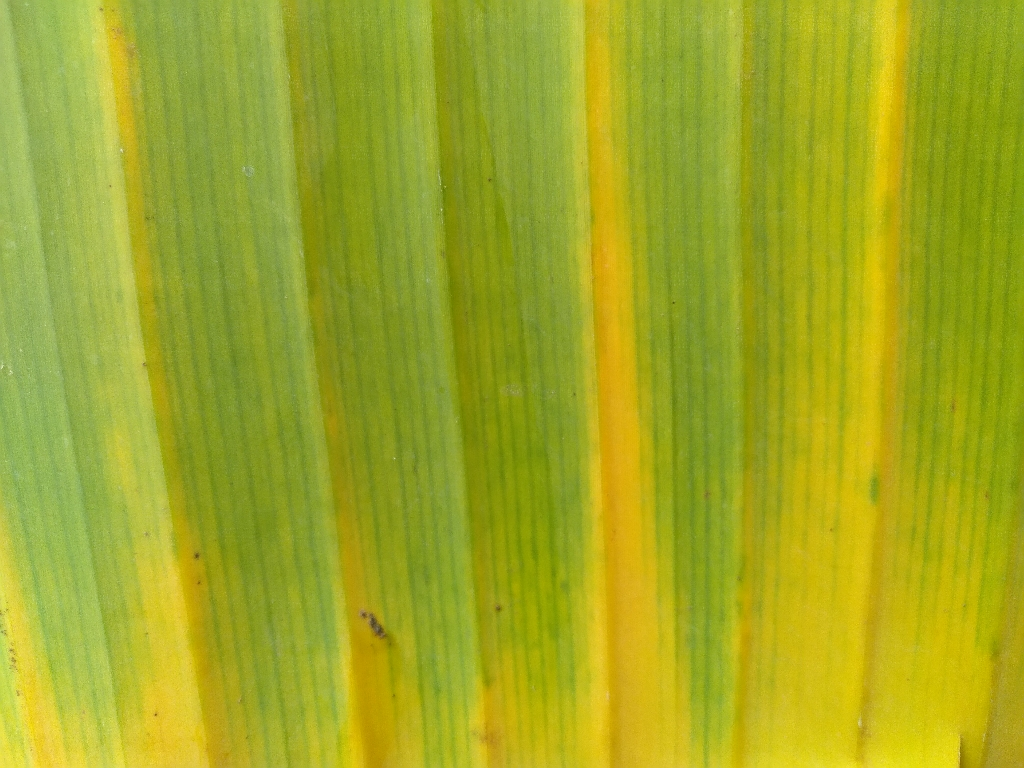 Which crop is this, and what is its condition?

banana, fusarium wilt race 1
